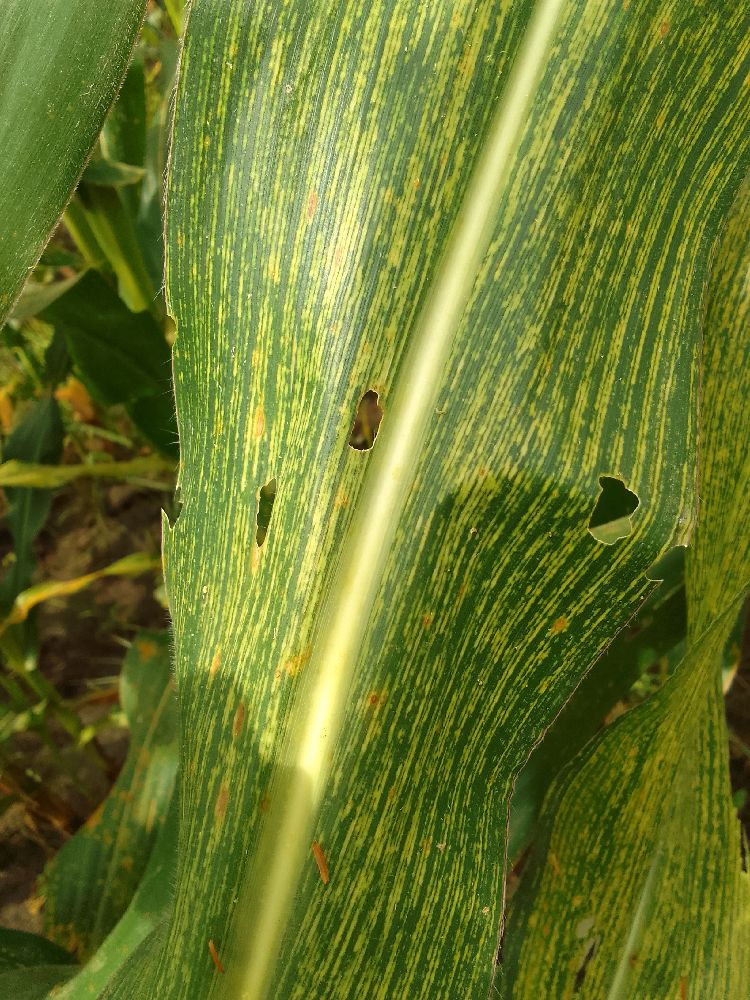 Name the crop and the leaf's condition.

maize, maize streak virus
